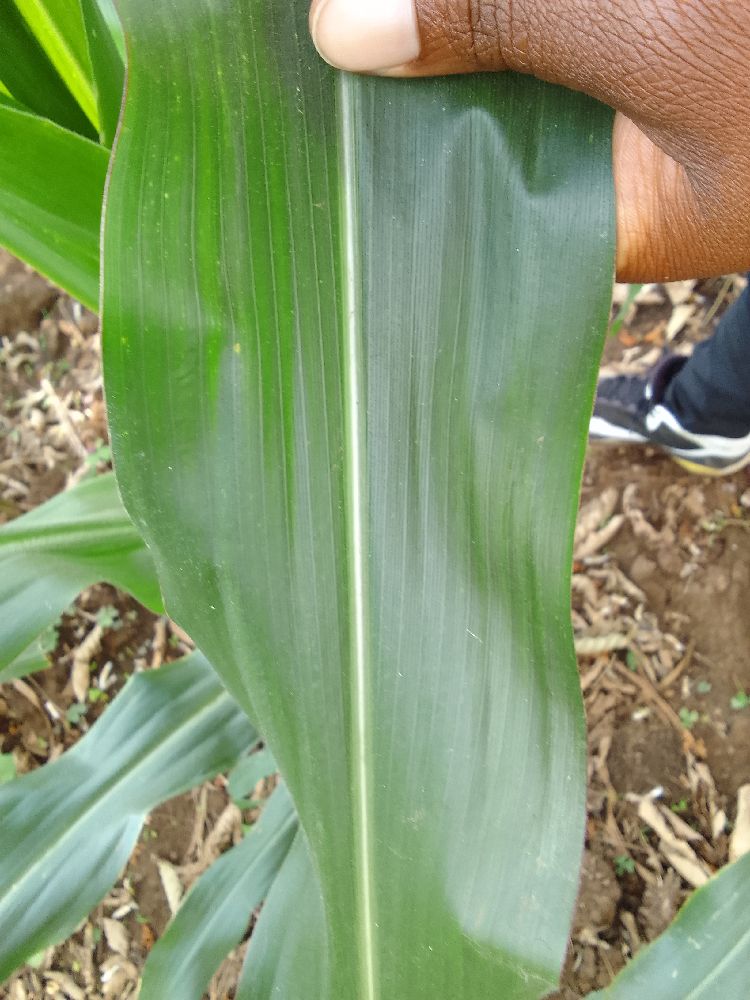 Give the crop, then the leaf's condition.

maize, healthy
